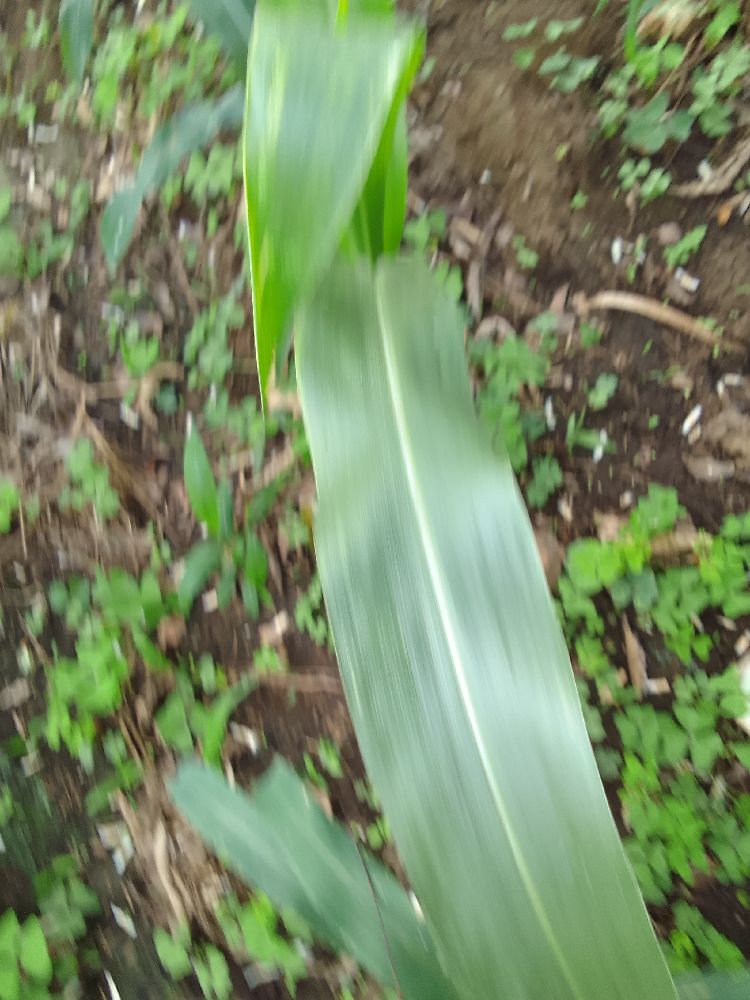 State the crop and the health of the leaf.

maize, healthy
